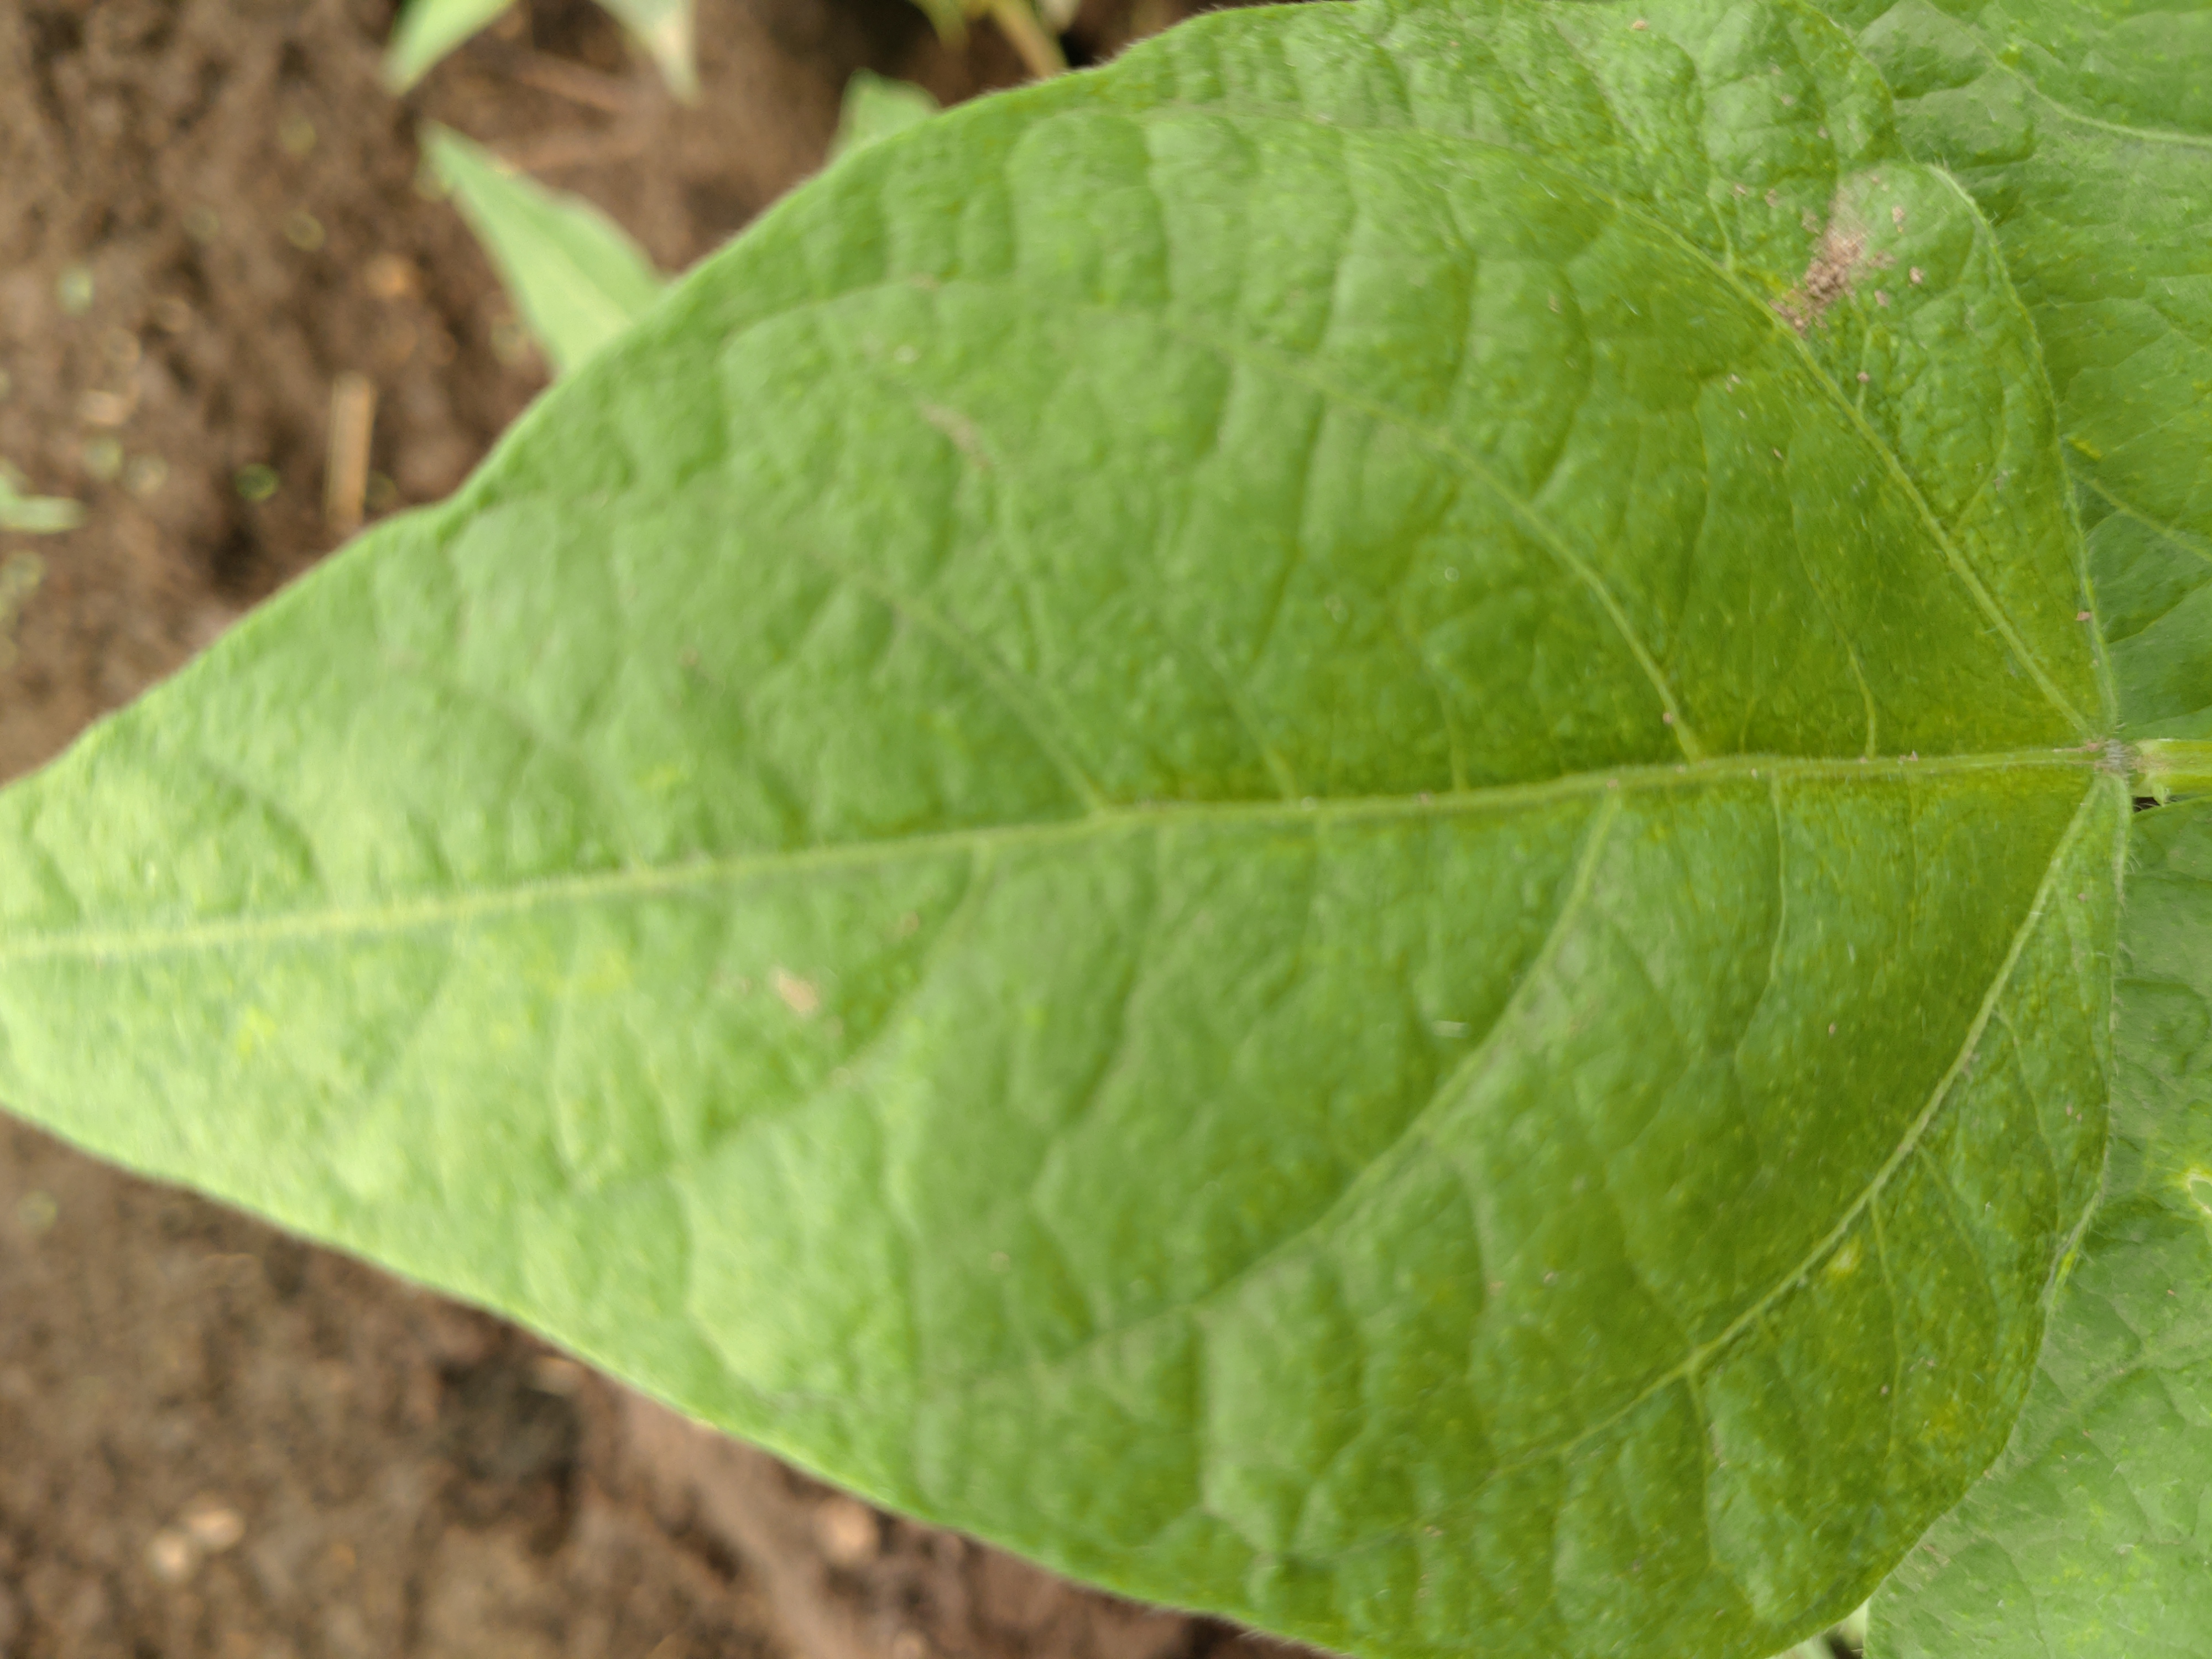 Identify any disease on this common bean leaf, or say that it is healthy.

healthy
